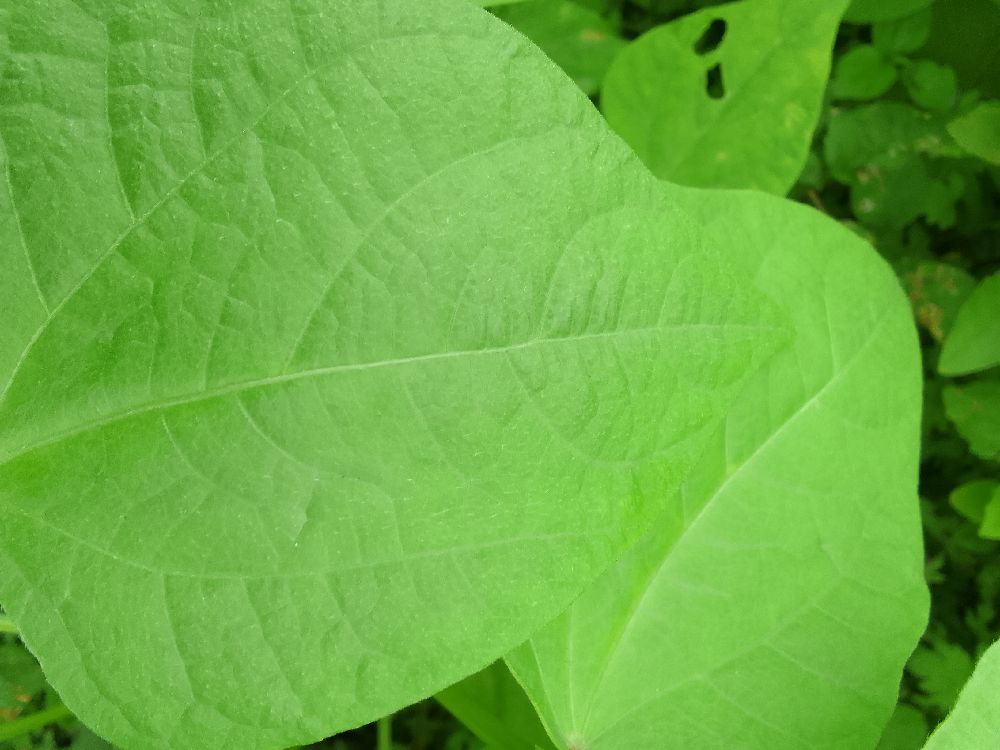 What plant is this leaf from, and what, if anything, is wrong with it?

common bean, healthy
